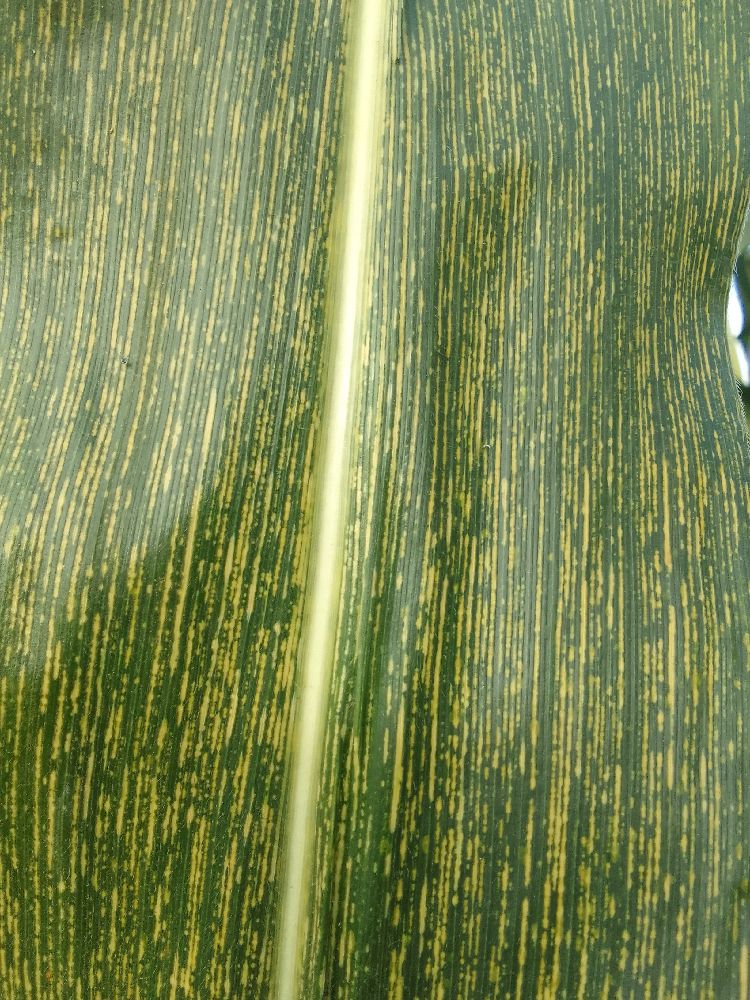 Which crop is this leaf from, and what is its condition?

maize, maize streak virus
